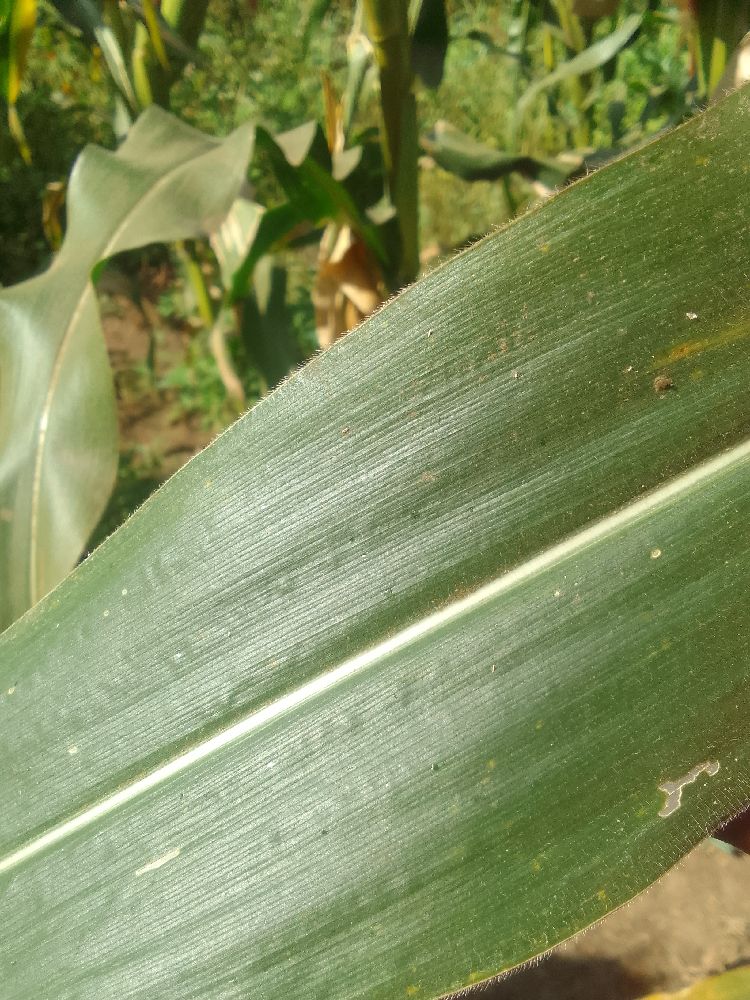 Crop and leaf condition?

maize, healthy
